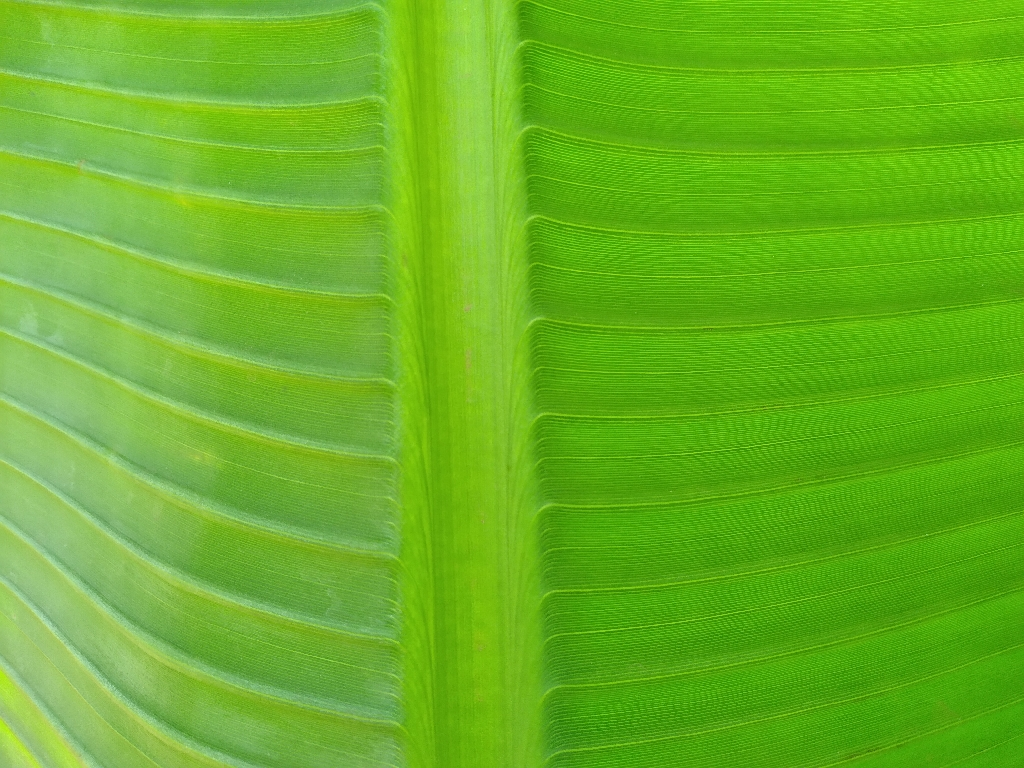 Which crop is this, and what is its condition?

banana, healthy
